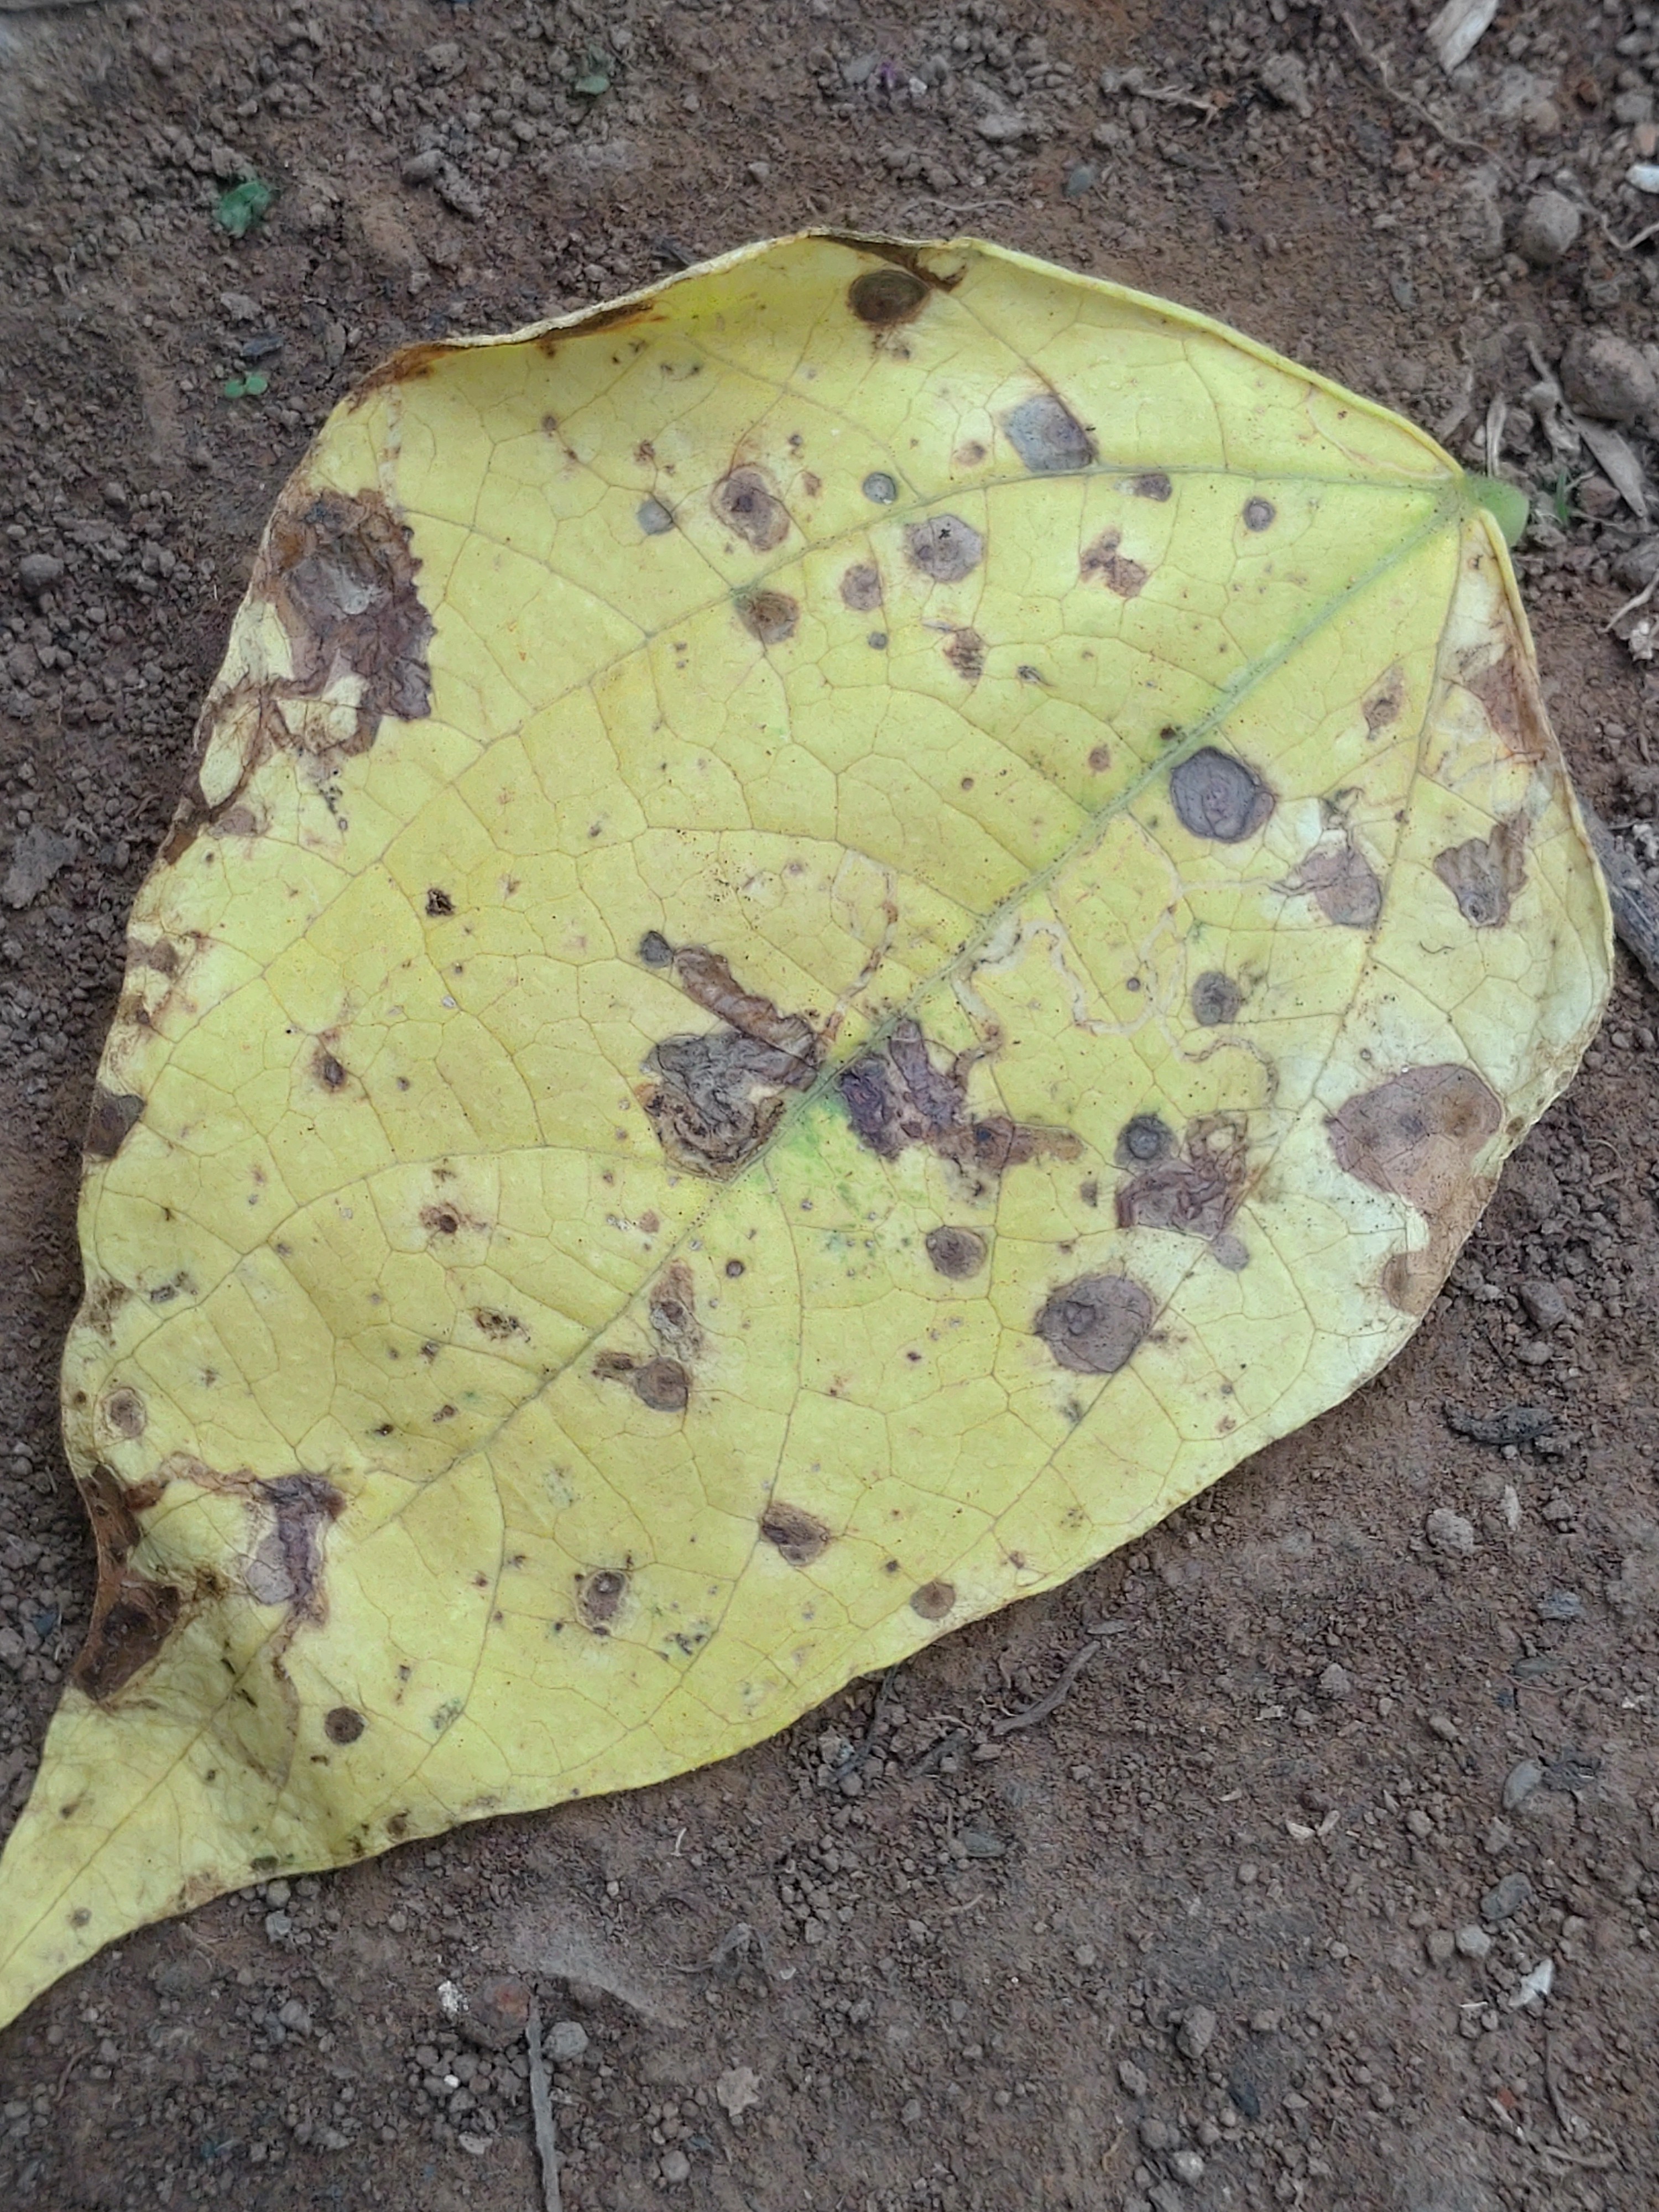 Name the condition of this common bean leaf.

anthracnose
